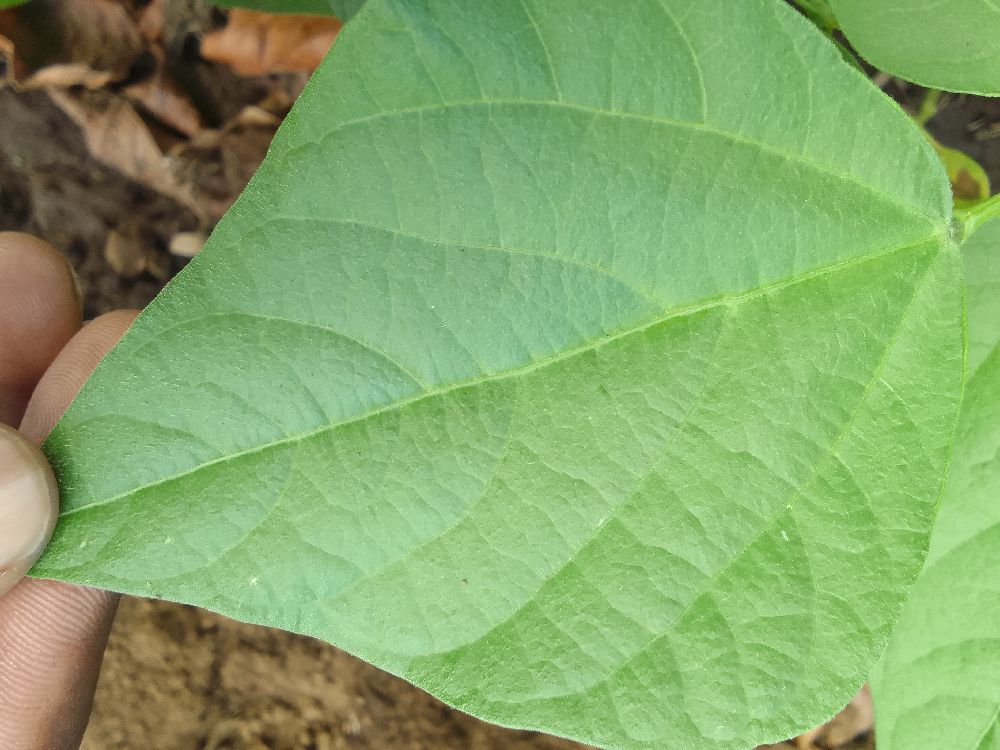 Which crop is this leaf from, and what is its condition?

common bean, healthy
